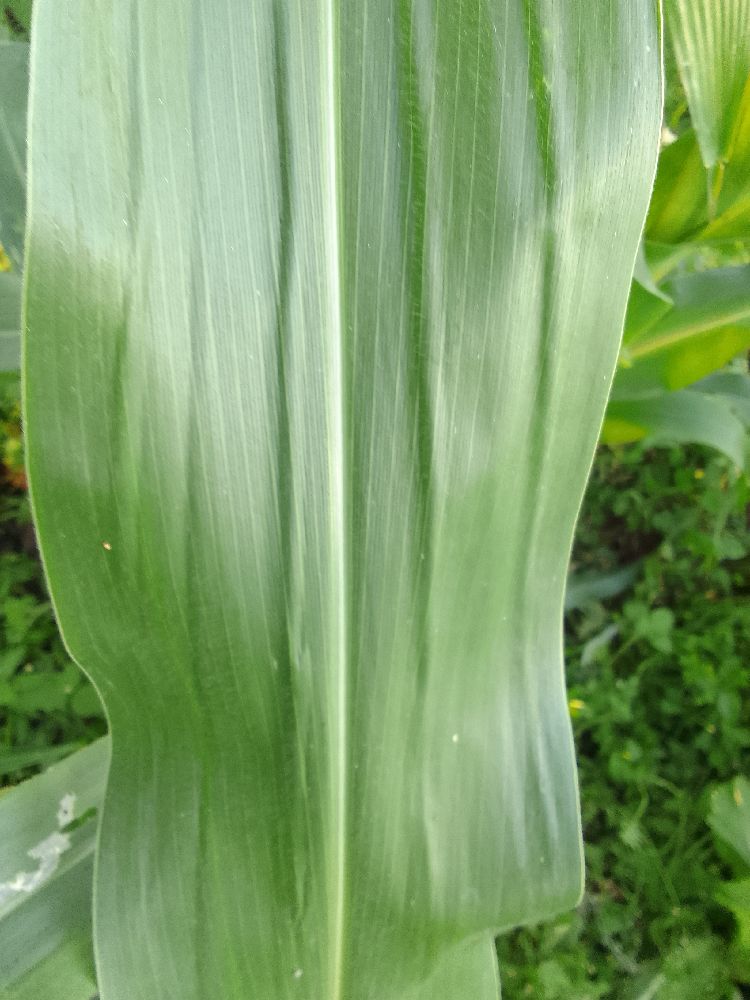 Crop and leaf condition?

maize, healthy
